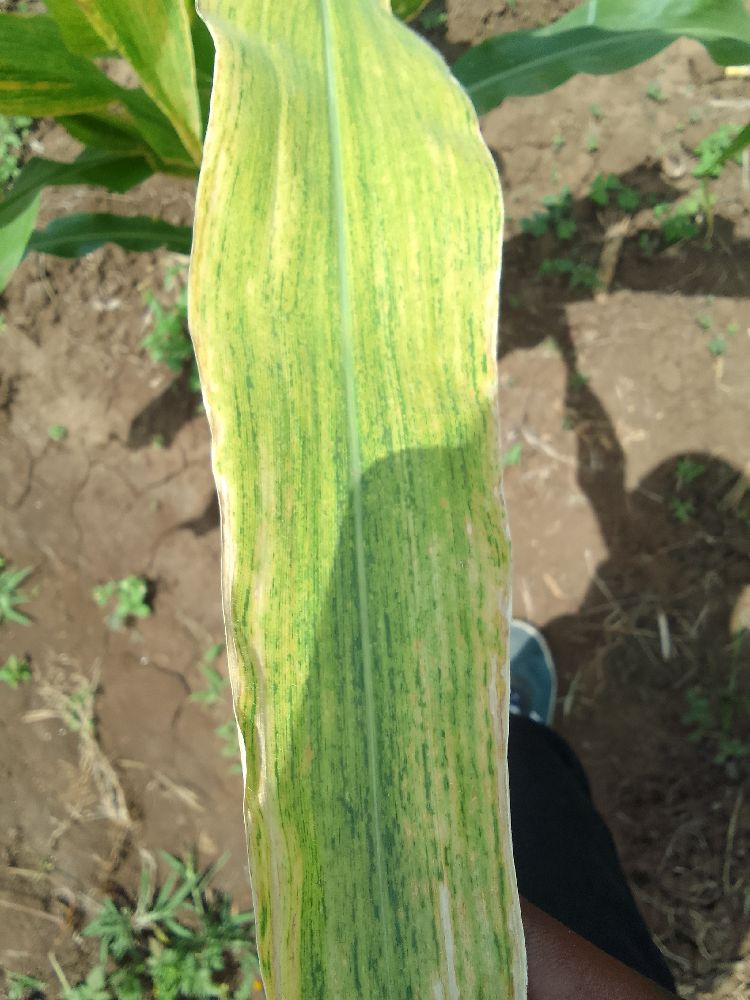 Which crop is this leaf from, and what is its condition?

maize, maize lethal necrosis
